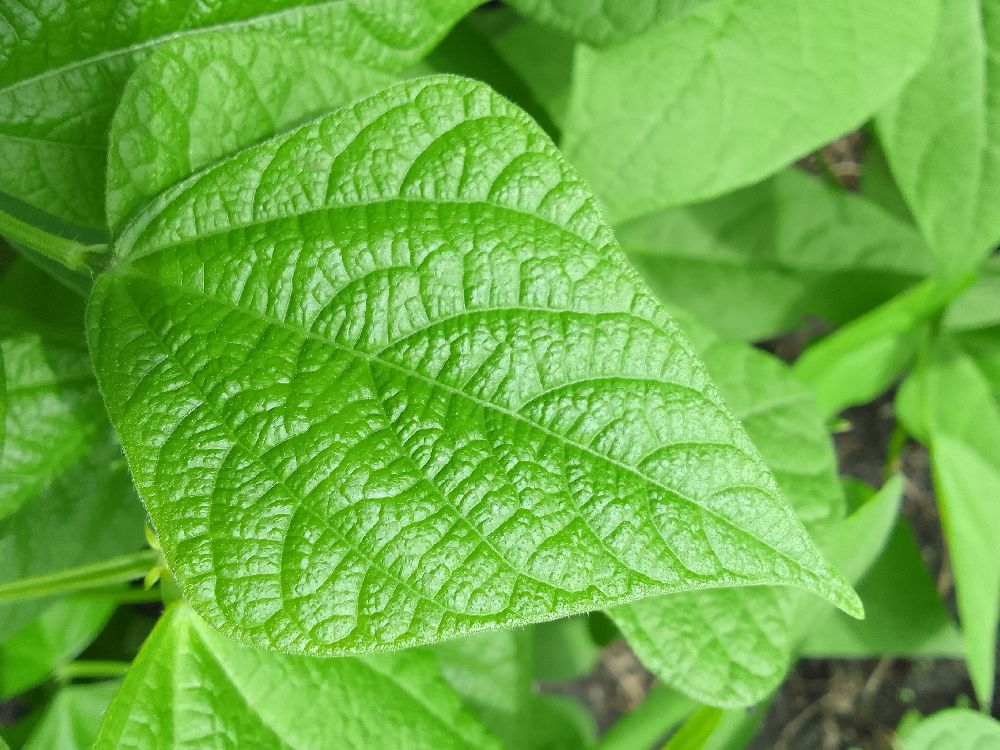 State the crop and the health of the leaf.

common bean, healthy
